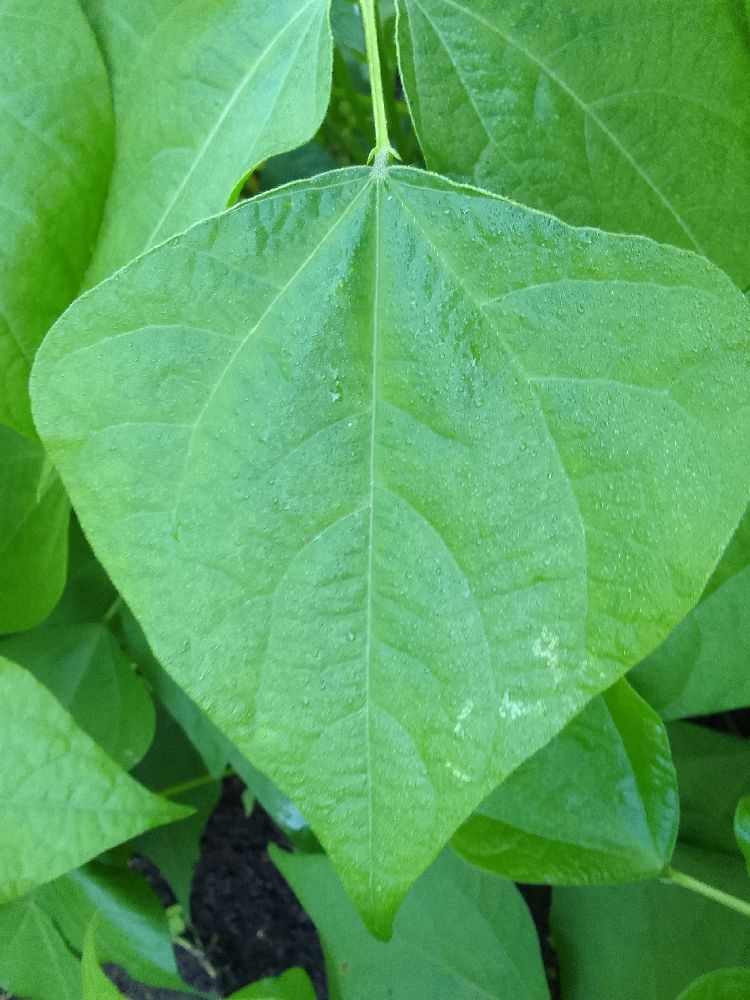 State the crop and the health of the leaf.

common bean, healthy
